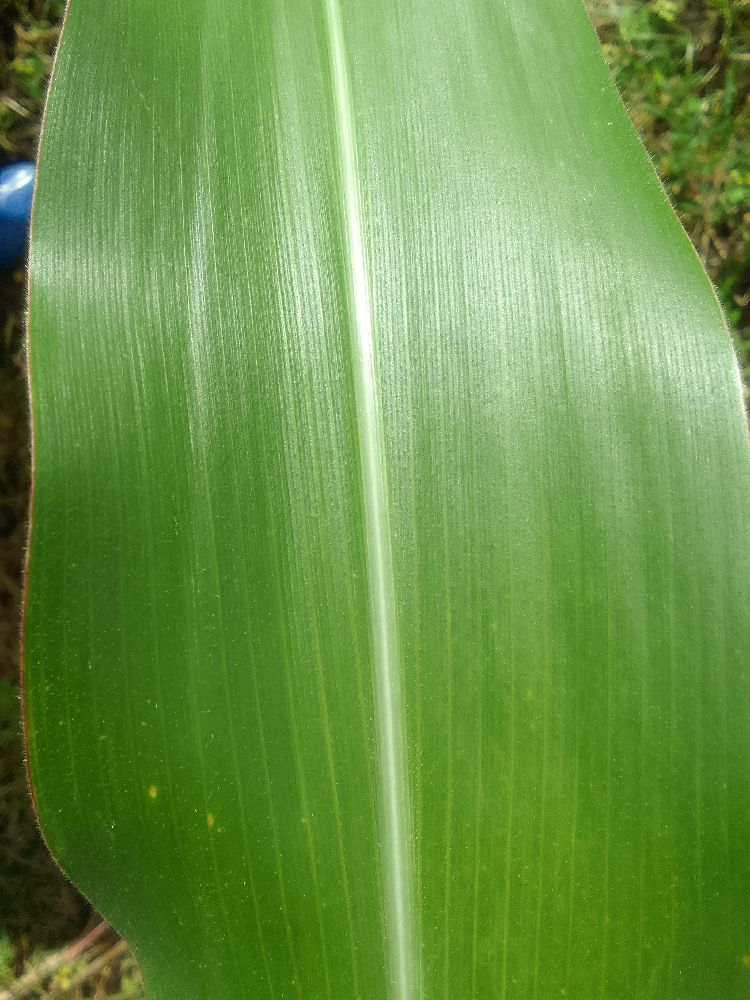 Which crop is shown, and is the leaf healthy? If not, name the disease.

maize, healthy
